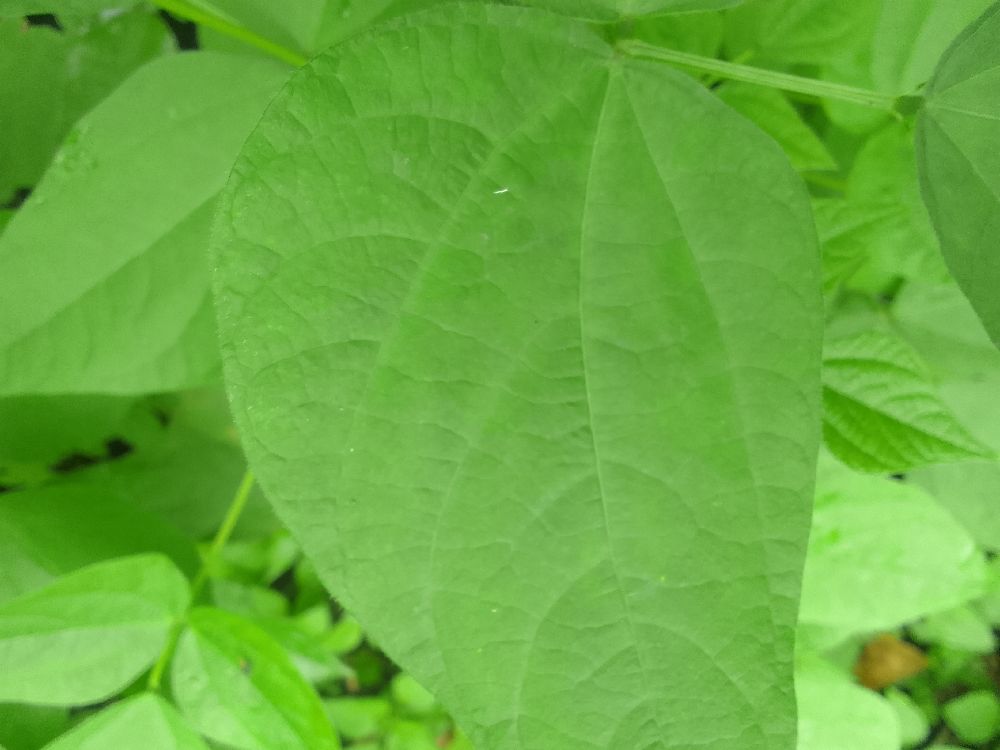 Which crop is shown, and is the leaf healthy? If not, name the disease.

common bean, healthy
